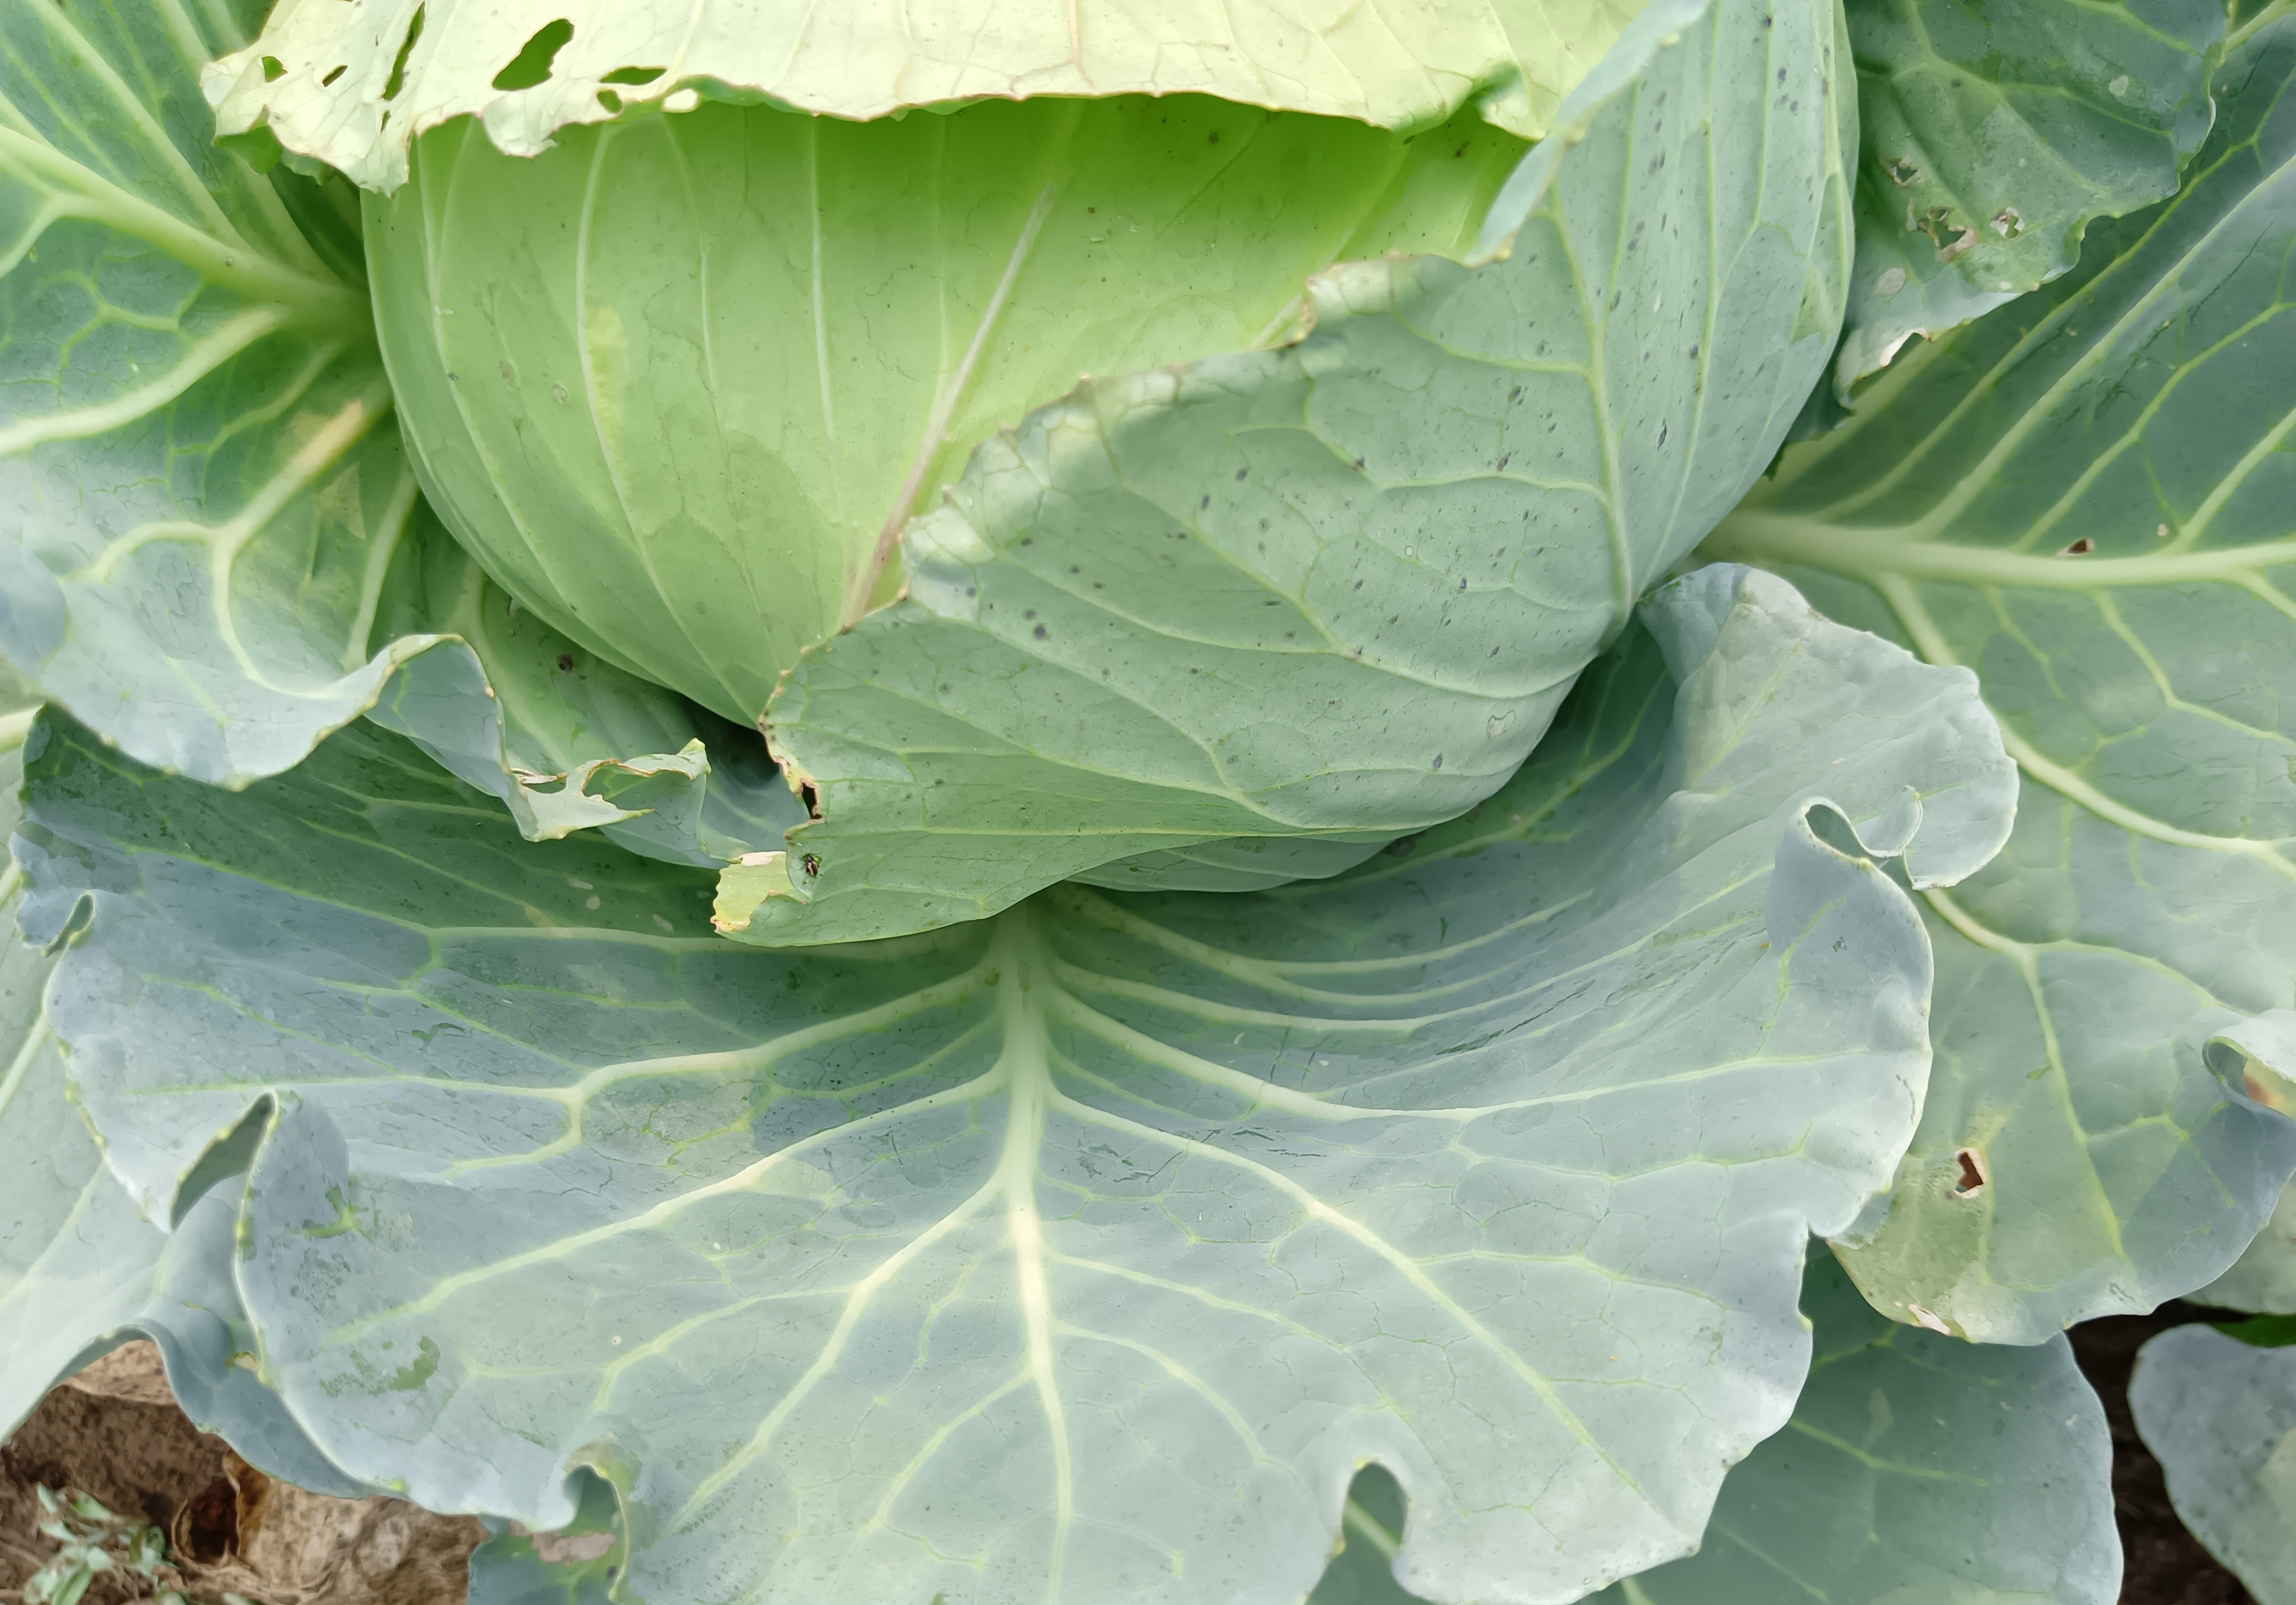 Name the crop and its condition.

cabbage, healthy
